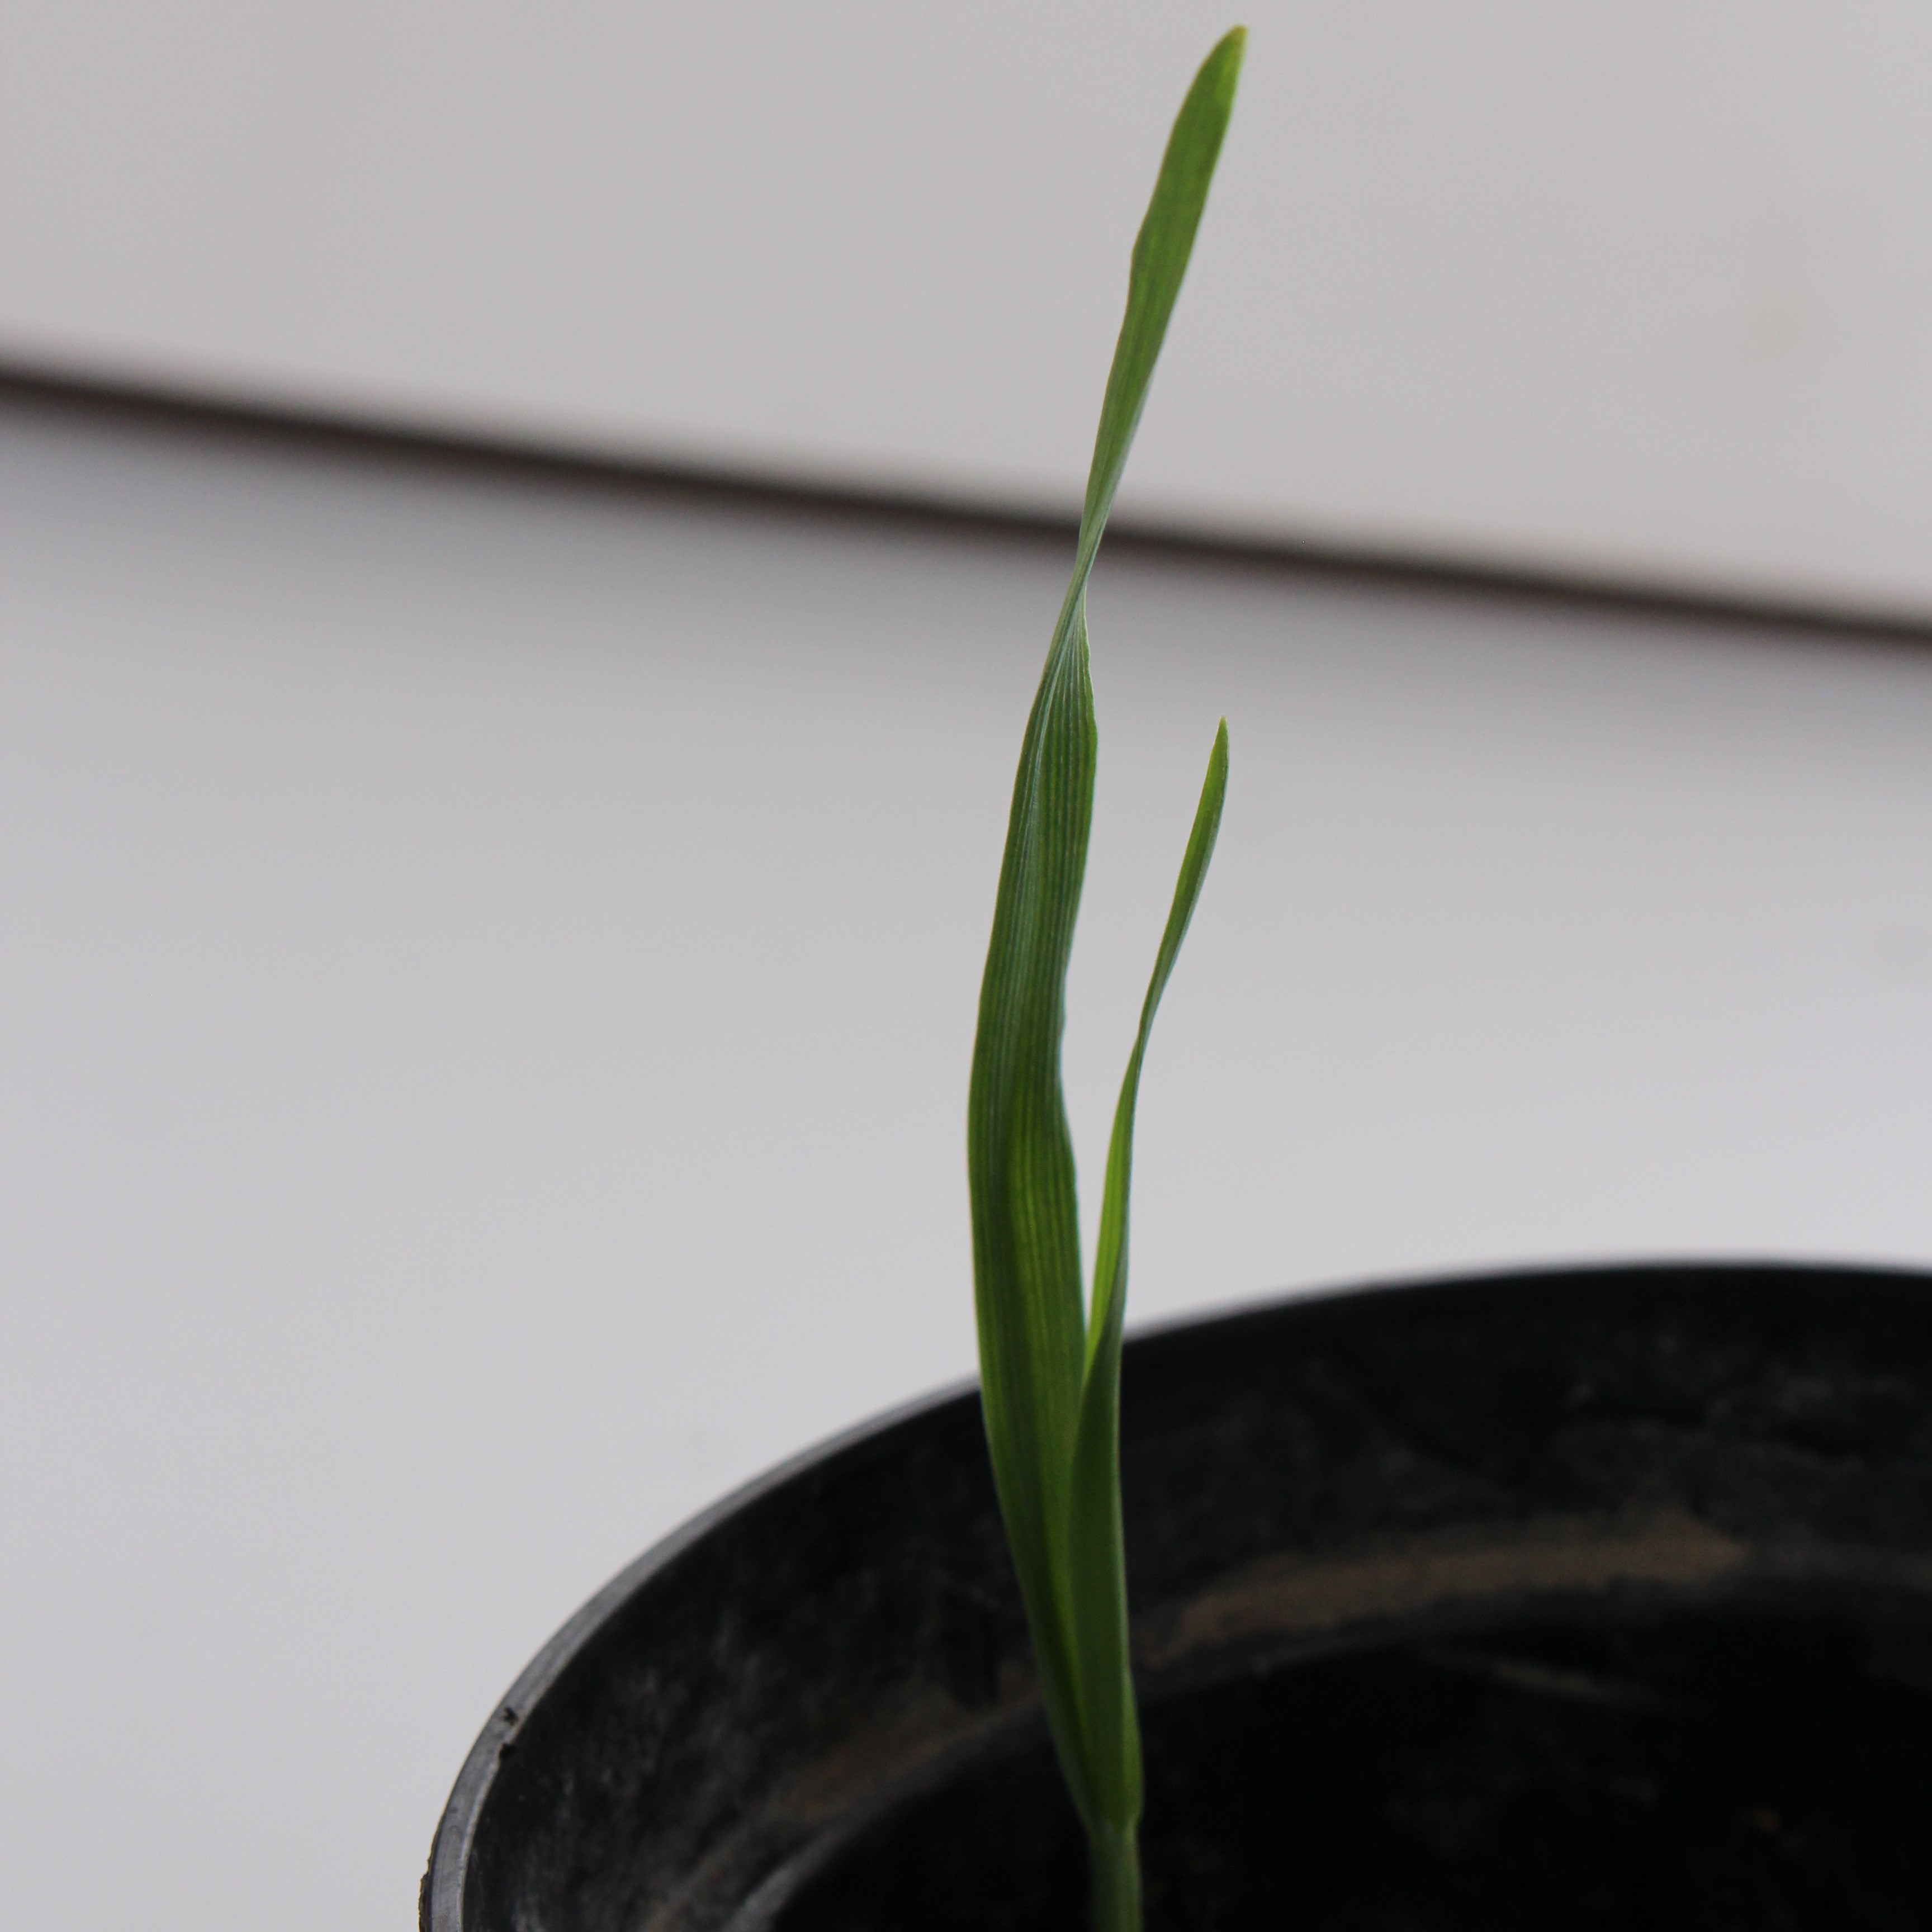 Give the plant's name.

Avena sterilis
